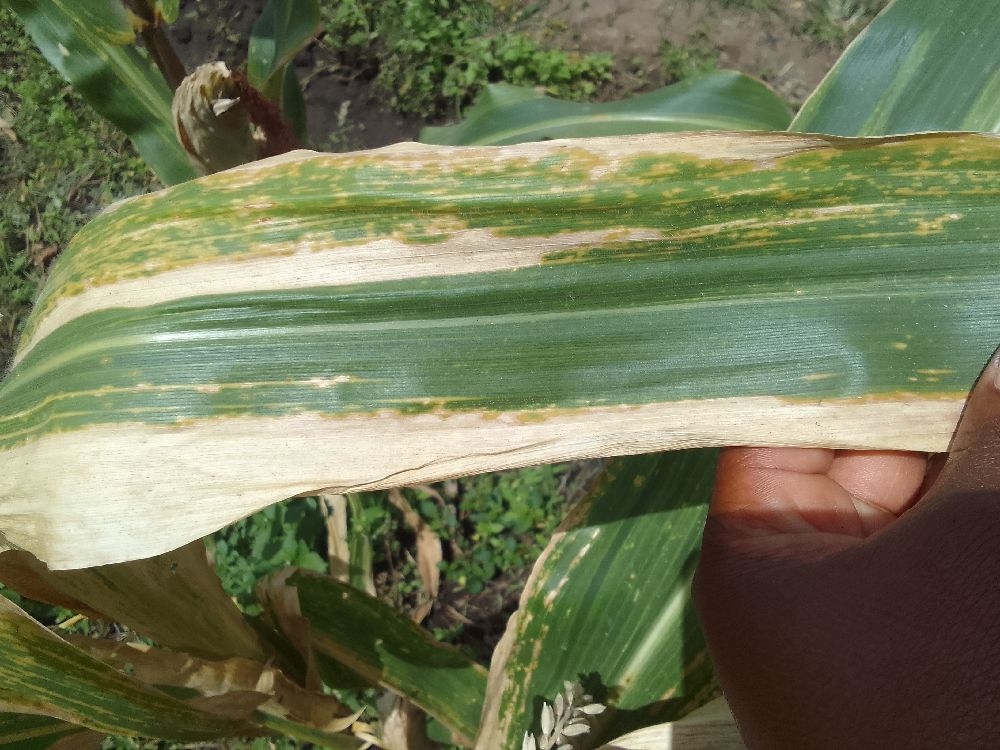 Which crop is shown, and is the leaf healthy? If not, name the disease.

maize, maize lethal necrosis
